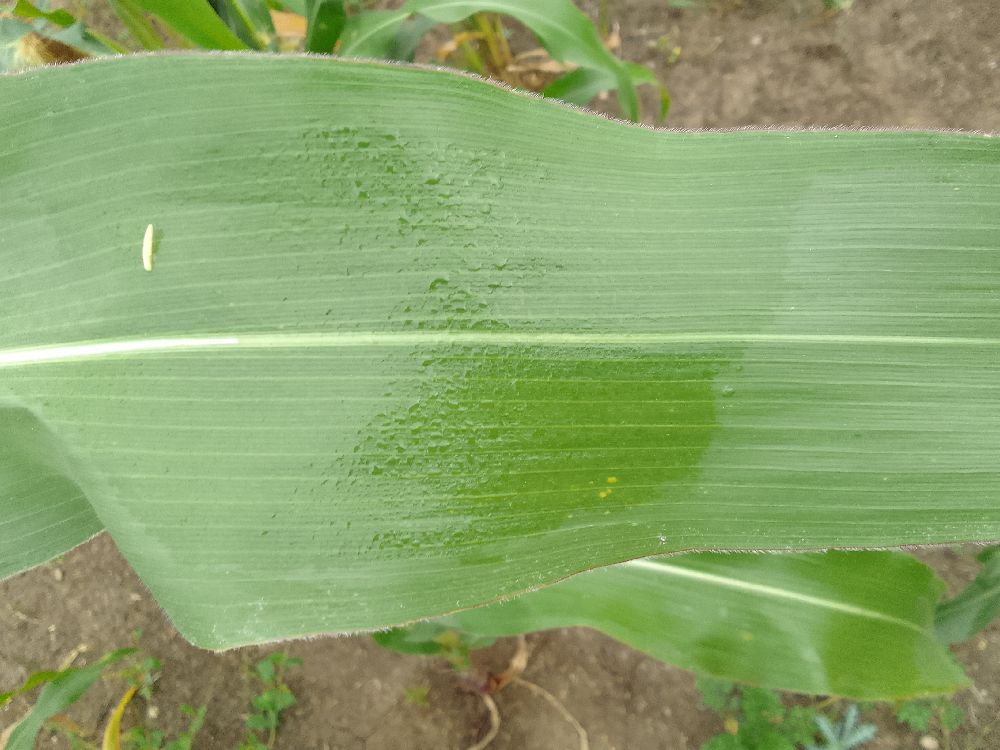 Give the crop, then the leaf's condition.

maize, healthy
